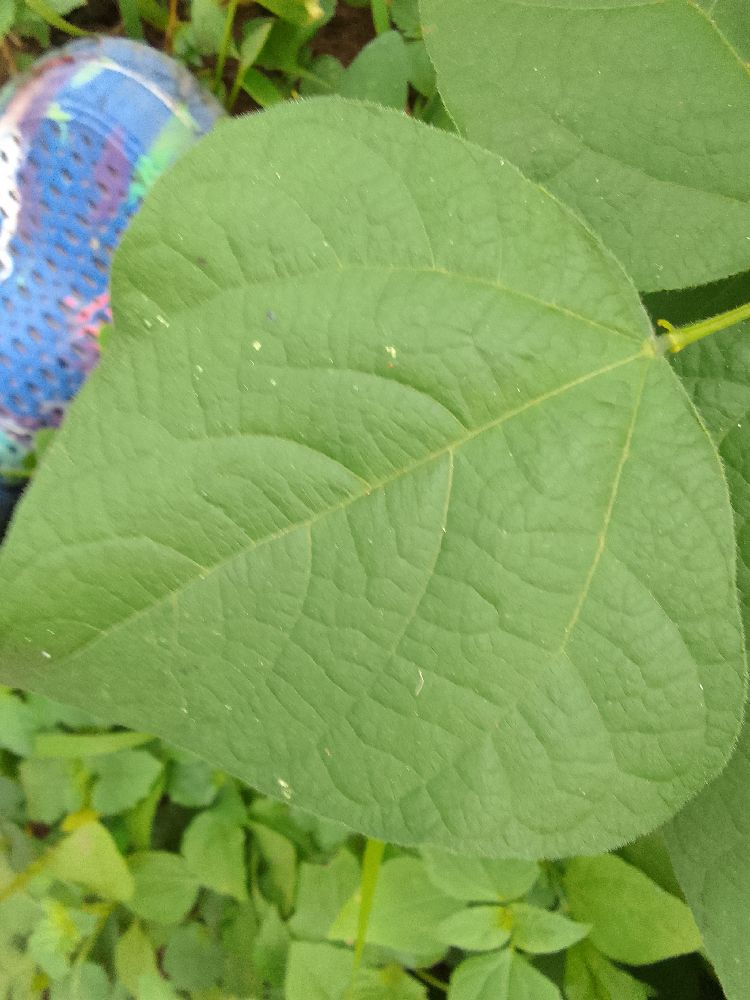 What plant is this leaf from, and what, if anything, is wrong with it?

common bean, healthy
